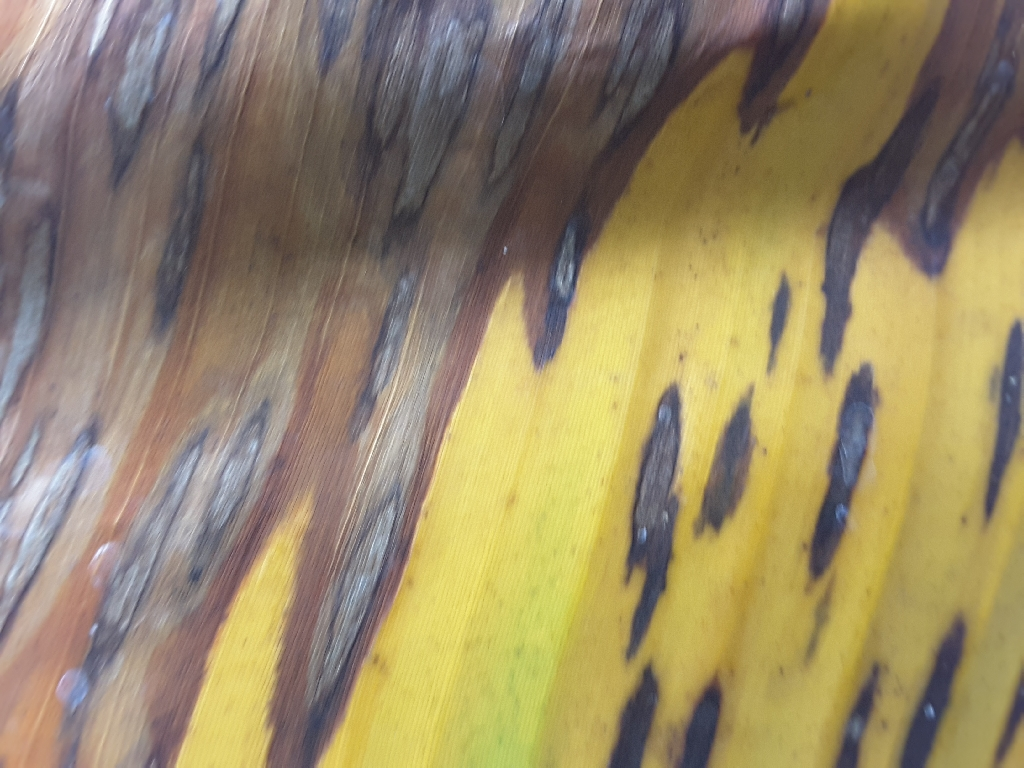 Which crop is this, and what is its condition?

banana, black sigatoka
